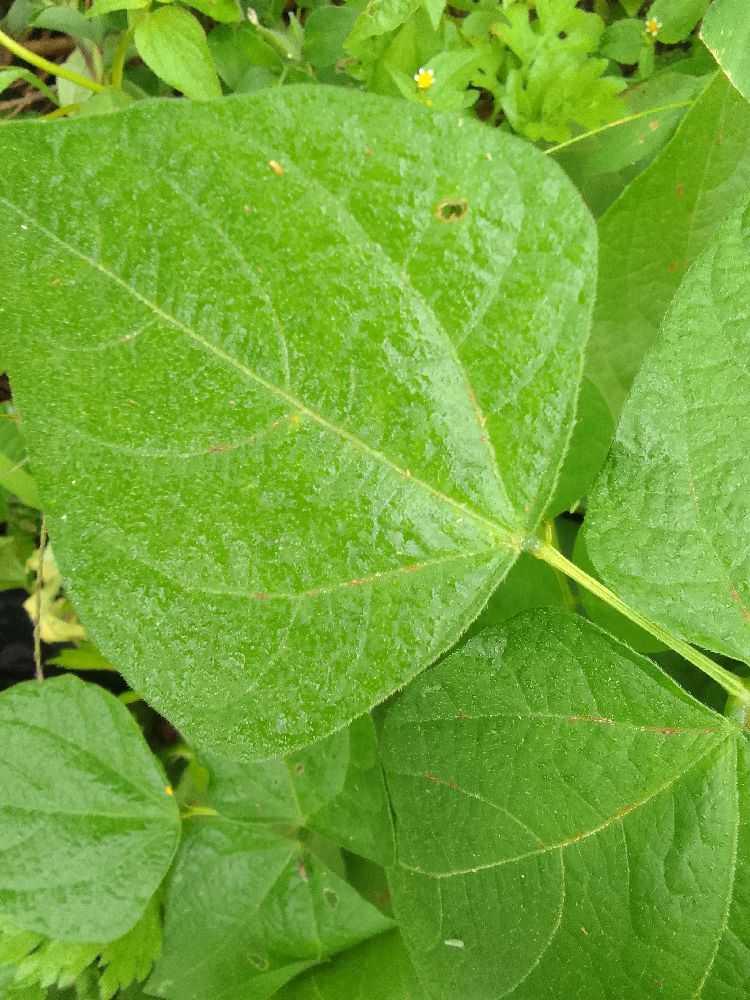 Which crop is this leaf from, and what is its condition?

common bean, healthy
